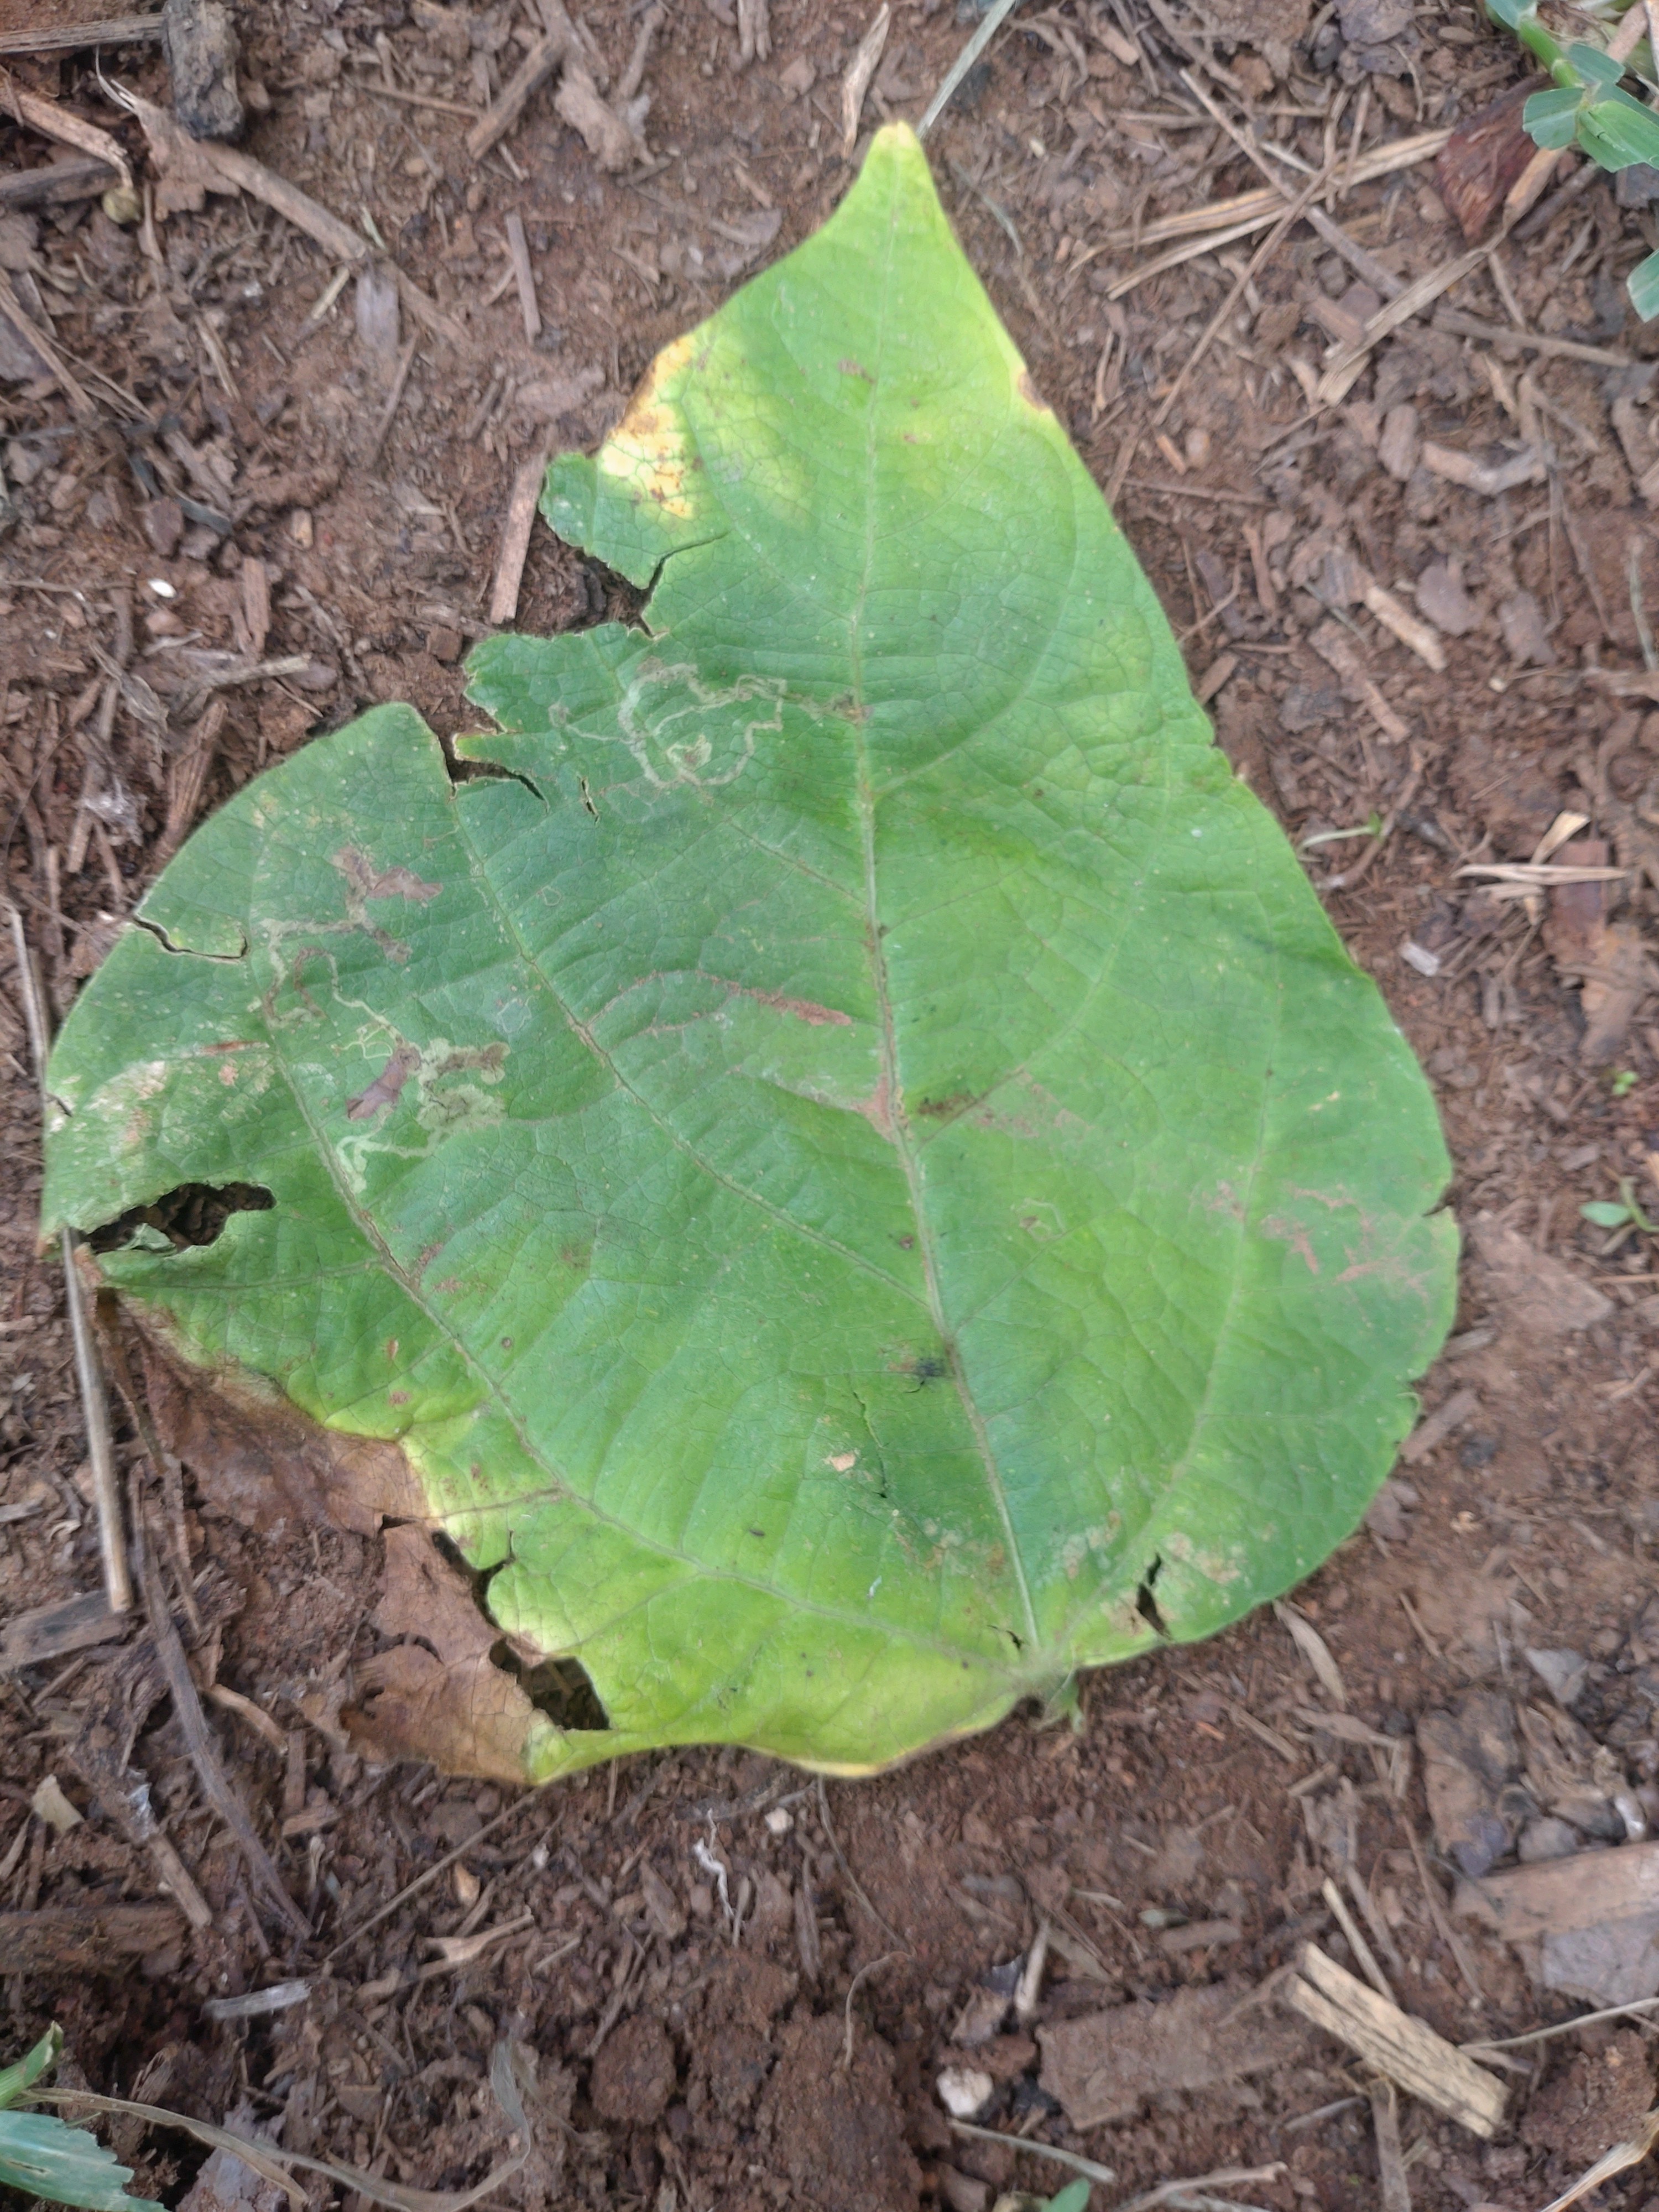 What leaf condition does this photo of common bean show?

anthracnose
